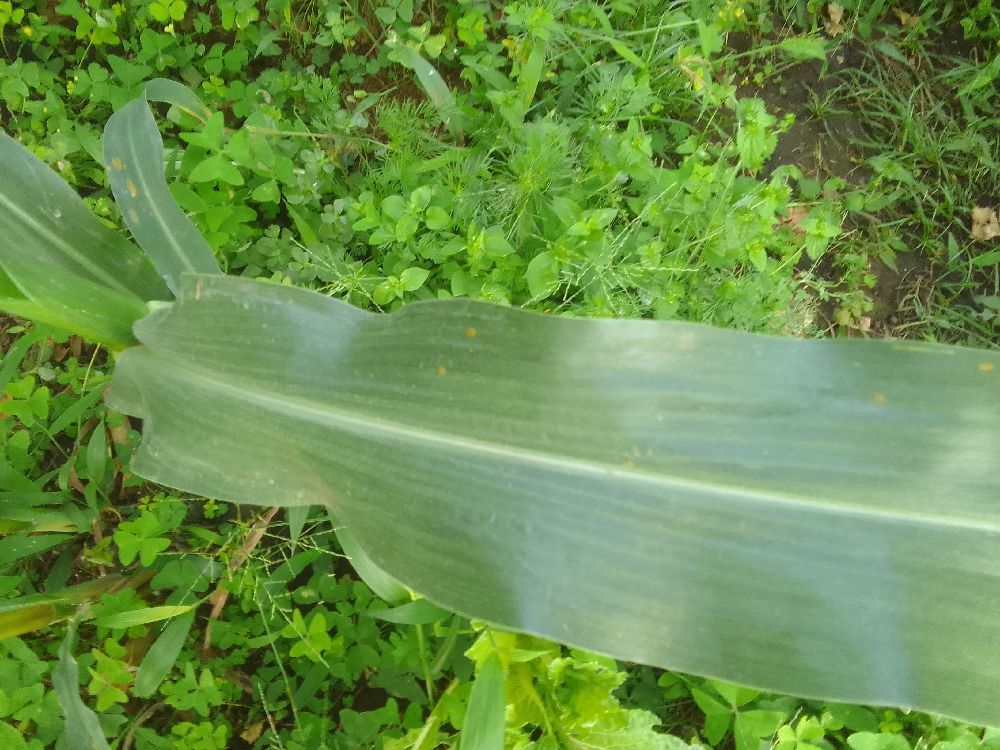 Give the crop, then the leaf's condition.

maize, healthy
